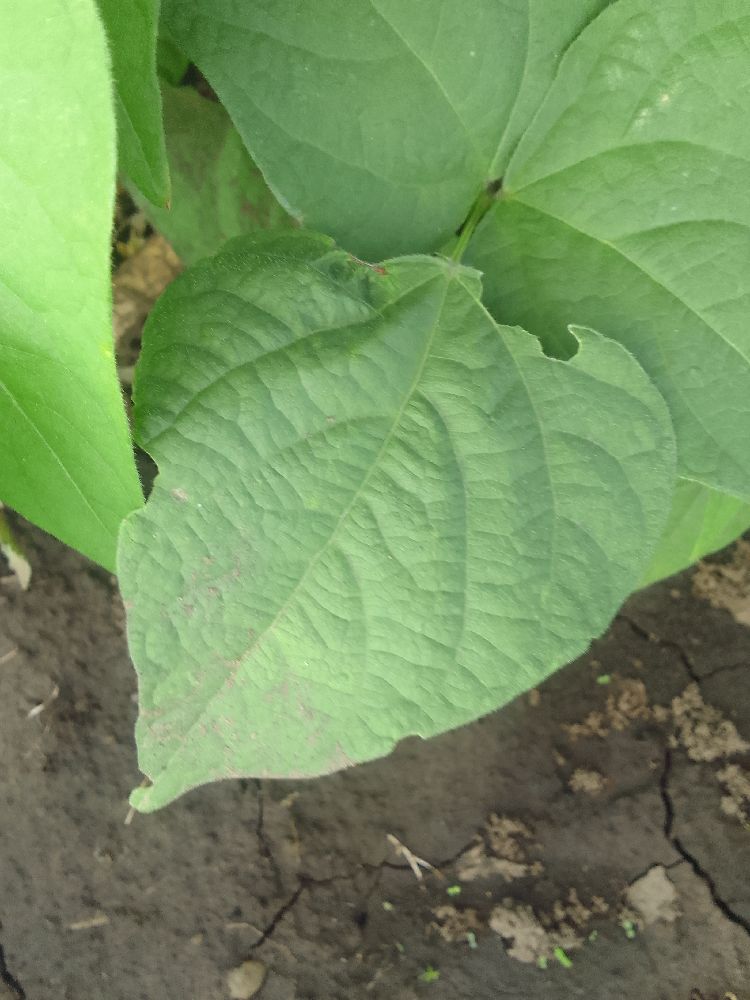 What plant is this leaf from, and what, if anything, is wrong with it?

common bean, healthy
